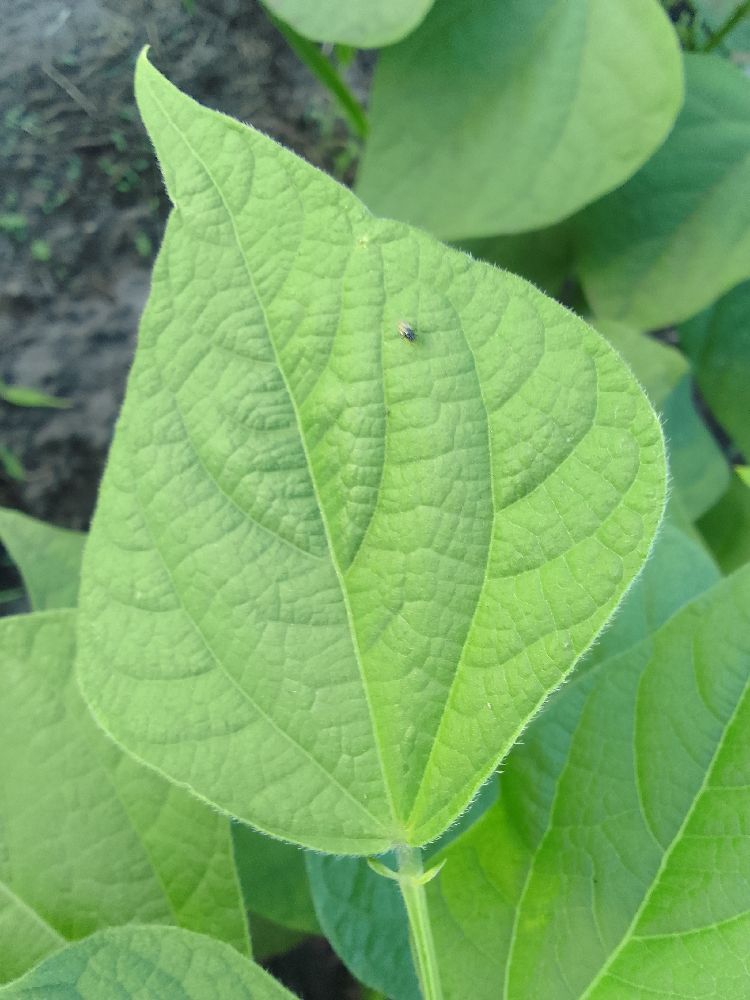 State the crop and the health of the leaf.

common bean, healthy
